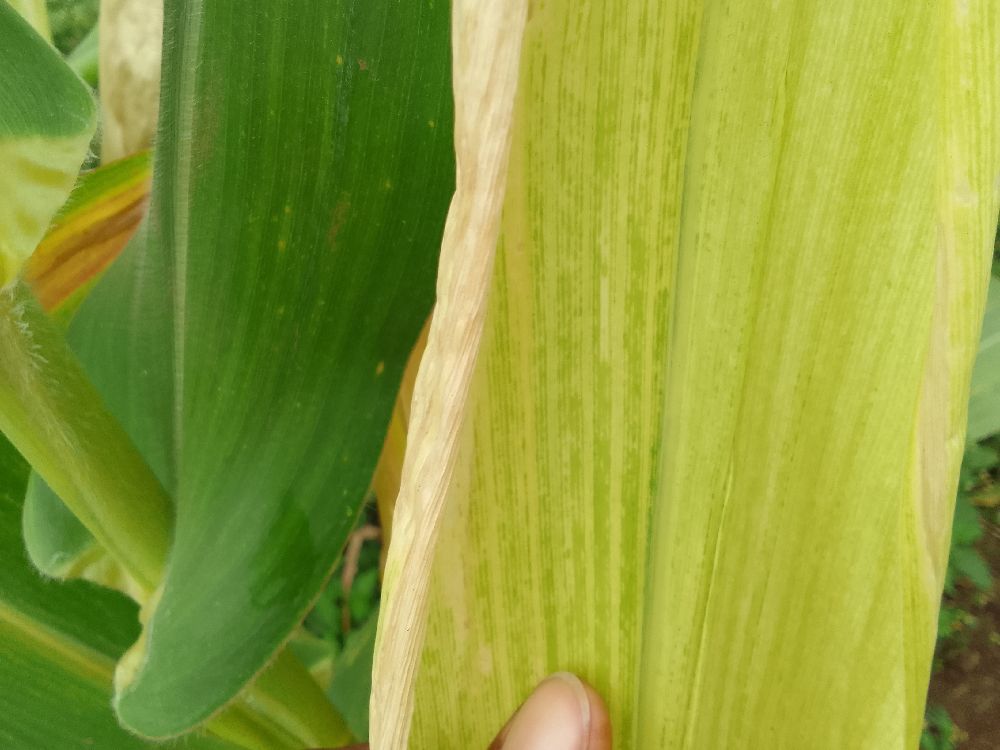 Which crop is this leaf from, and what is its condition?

maize, maize lethal necrosis
